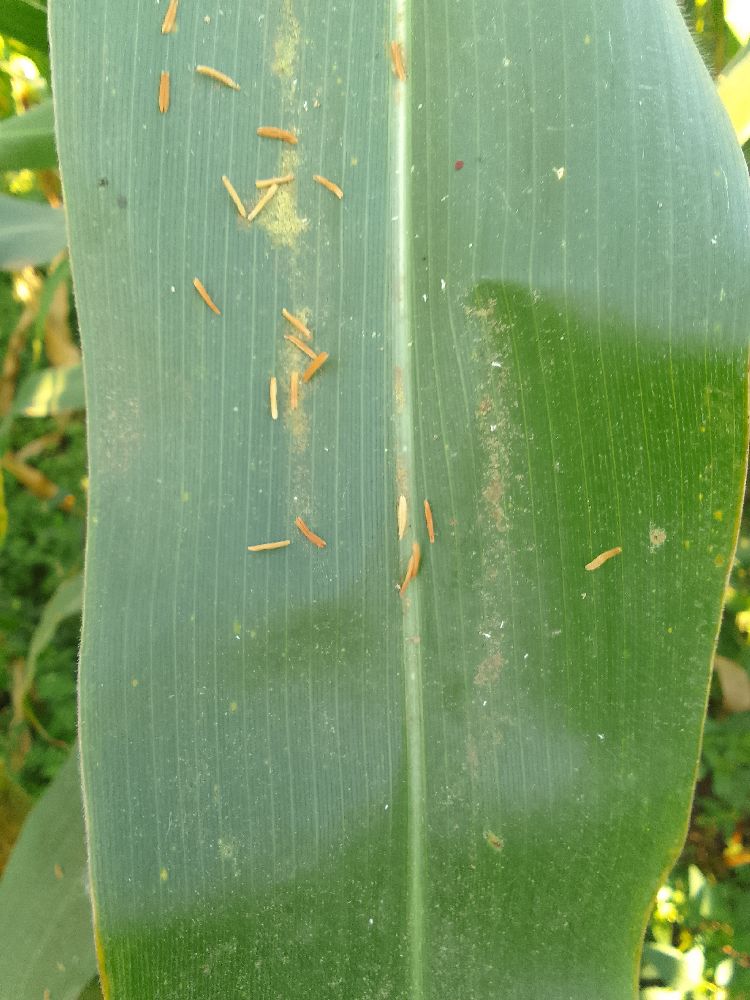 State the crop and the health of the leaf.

maize, healthy
